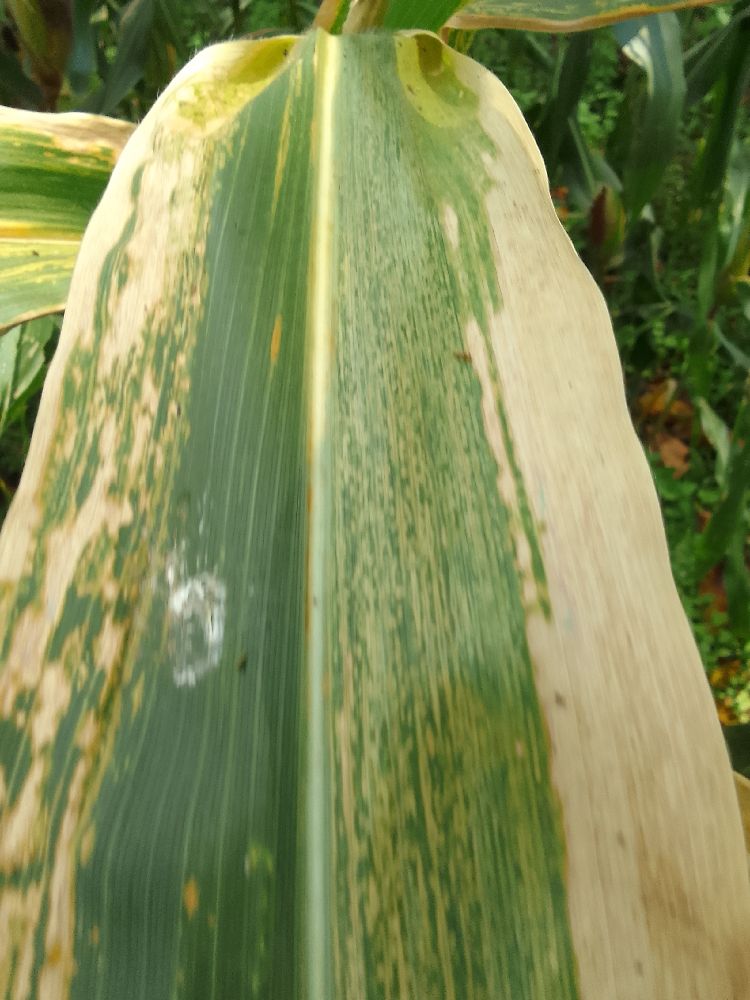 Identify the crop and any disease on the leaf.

maize, maize lethal necrosis
